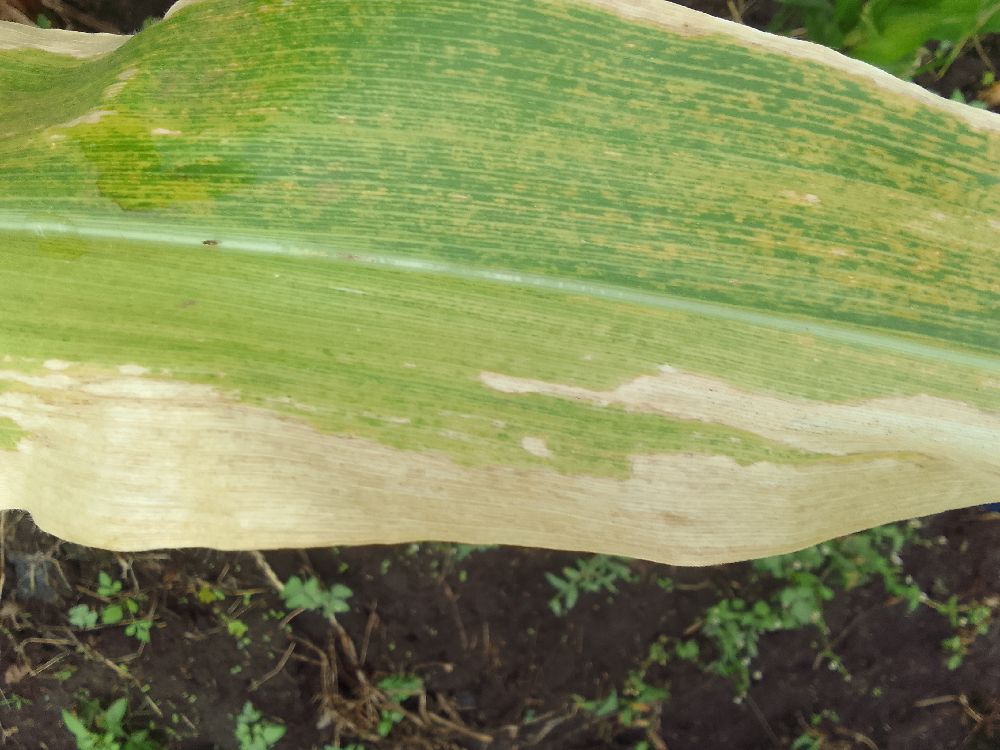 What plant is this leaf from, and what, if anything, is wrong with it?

maize, maize lethal necrosis
